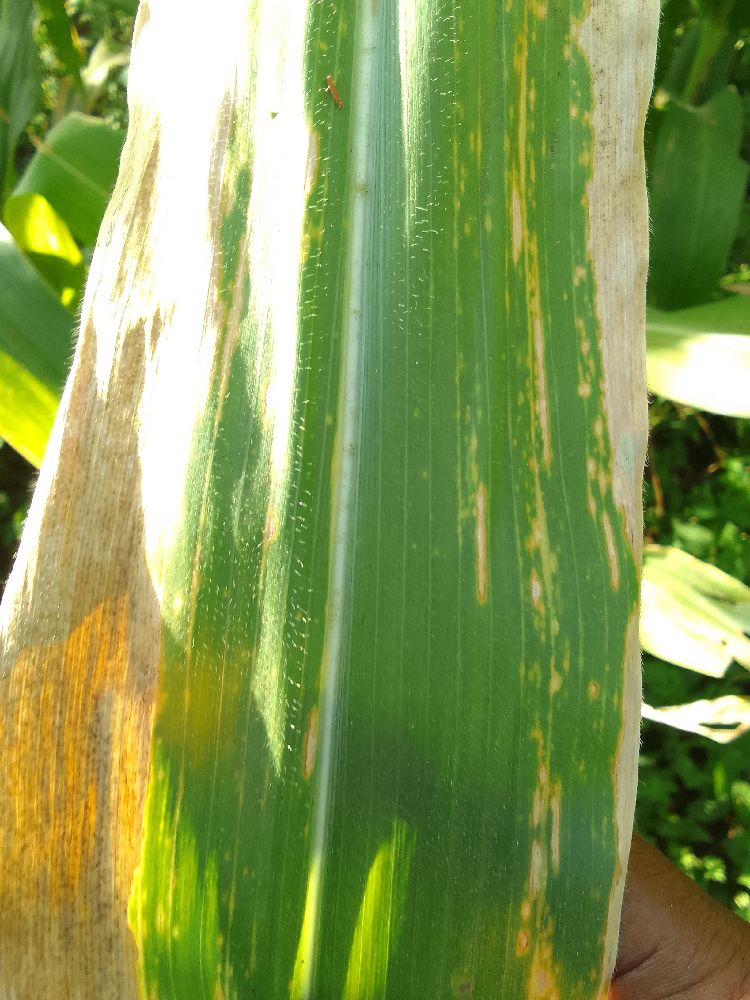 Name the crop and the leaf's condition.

maize, maize lethal necrosis
